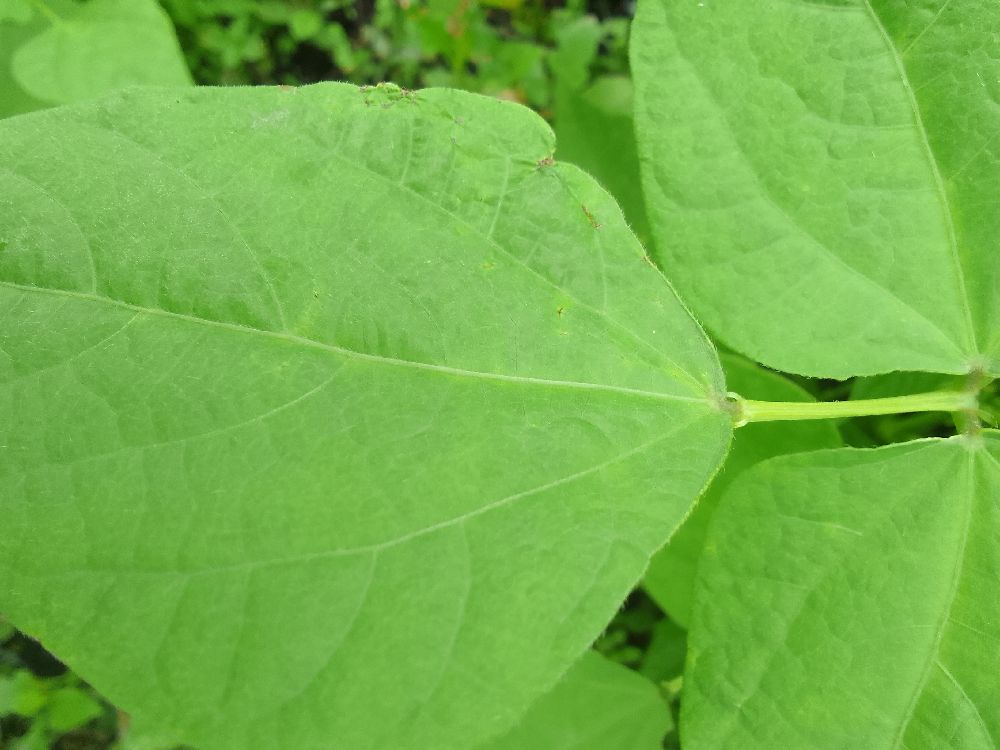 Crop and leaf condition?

common bean, healthy
